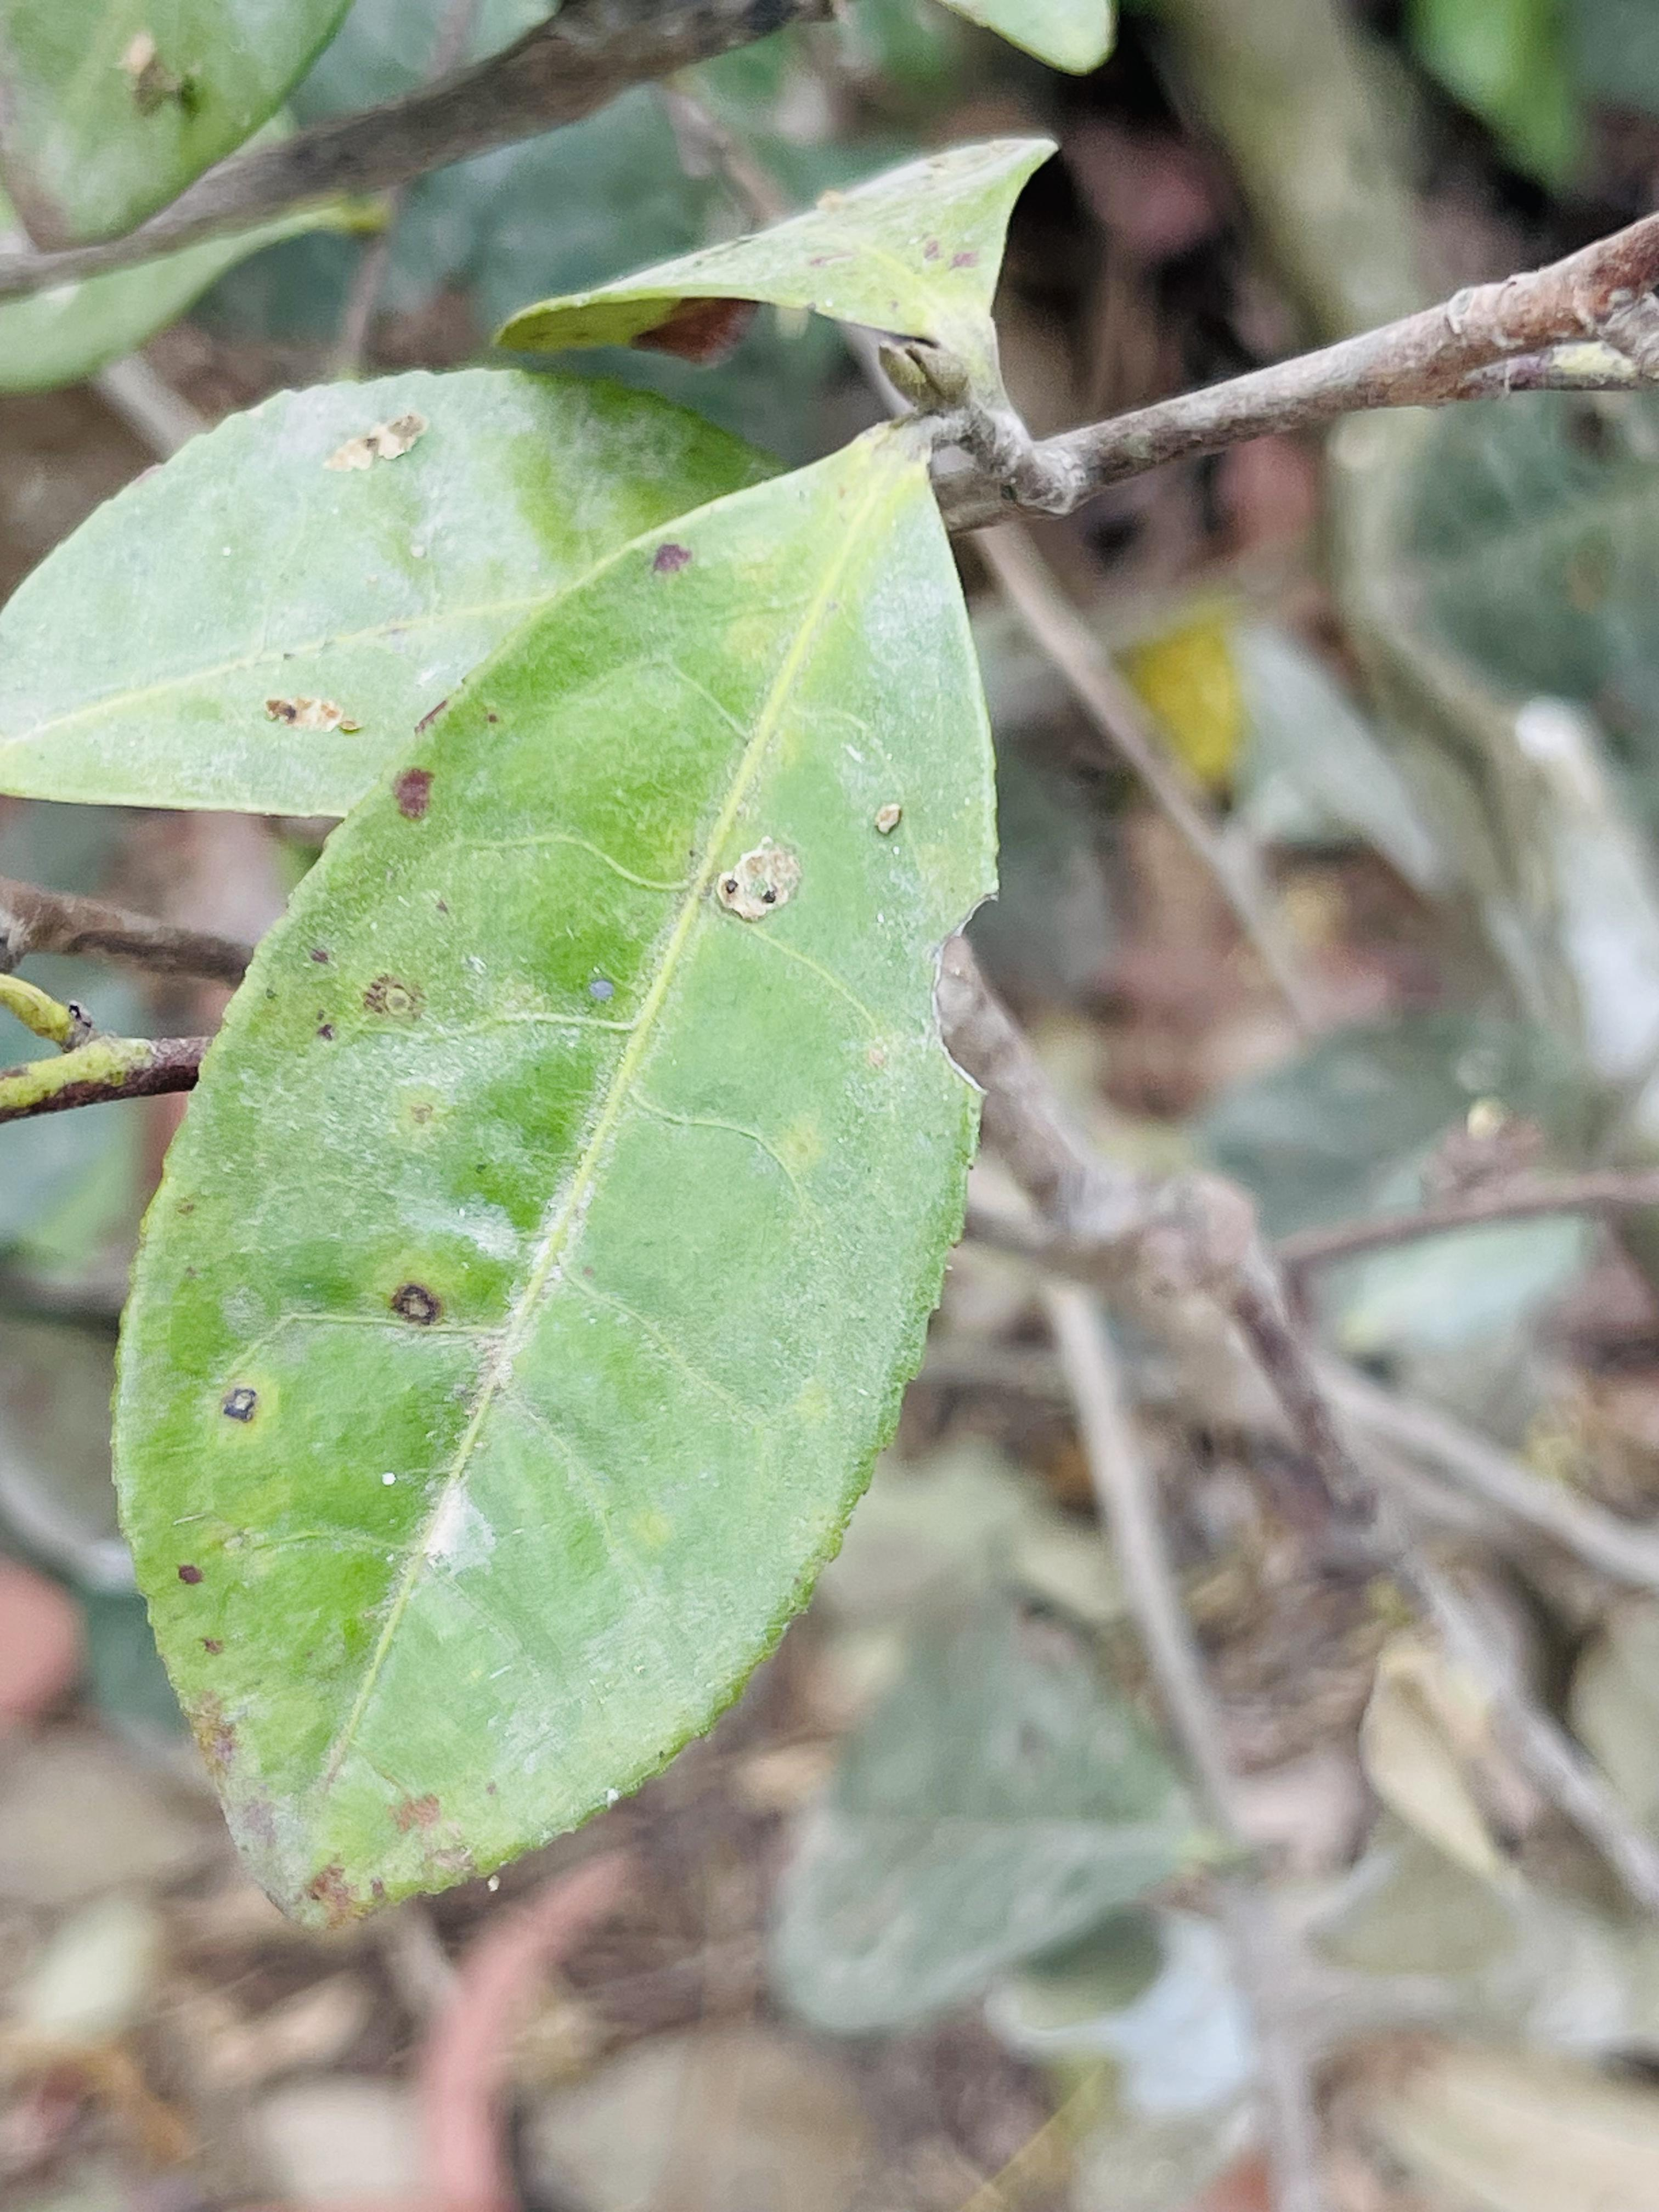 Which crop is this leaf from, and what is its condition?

tea, red rust
